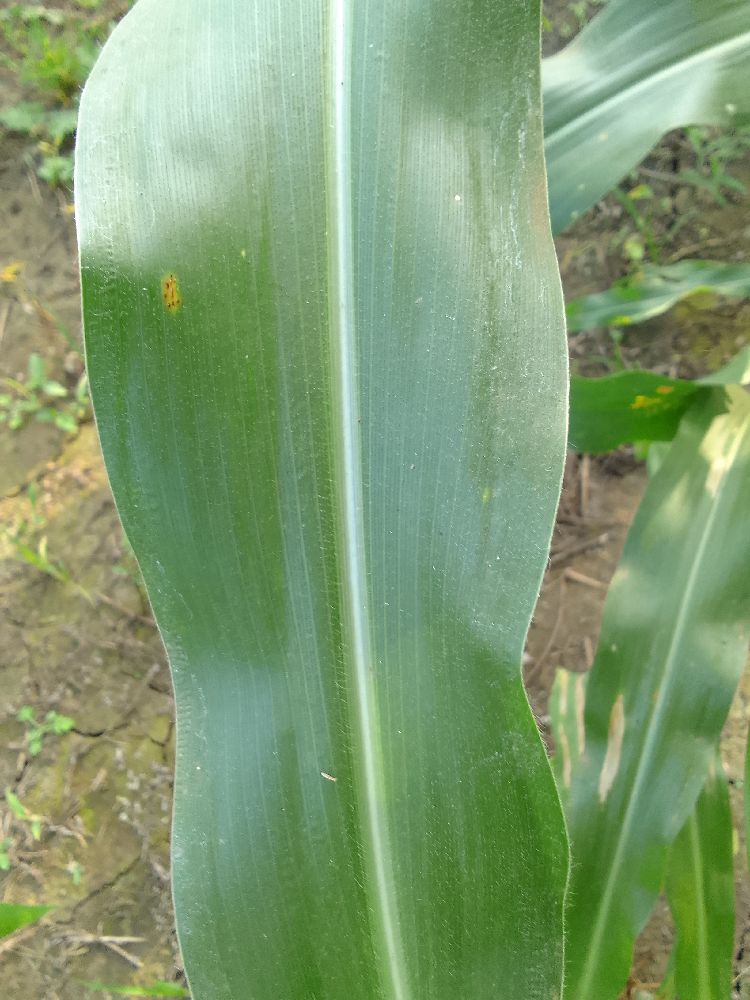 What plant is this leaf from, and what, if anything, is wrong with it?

maize, healthy
